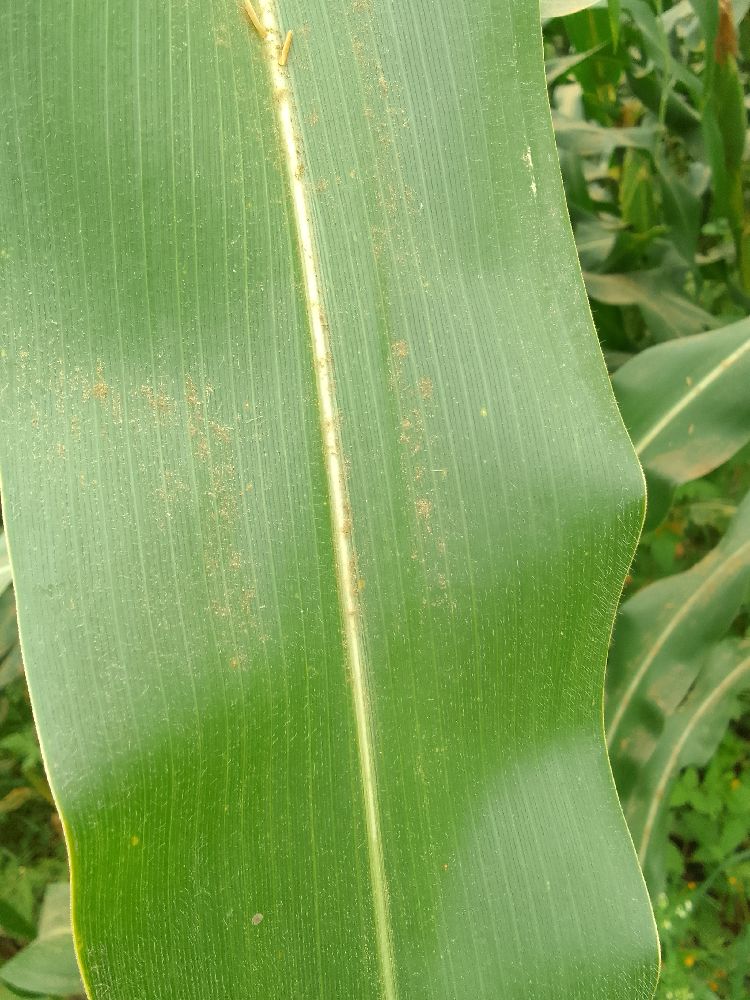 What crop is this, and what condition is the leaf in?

maize, healthy
